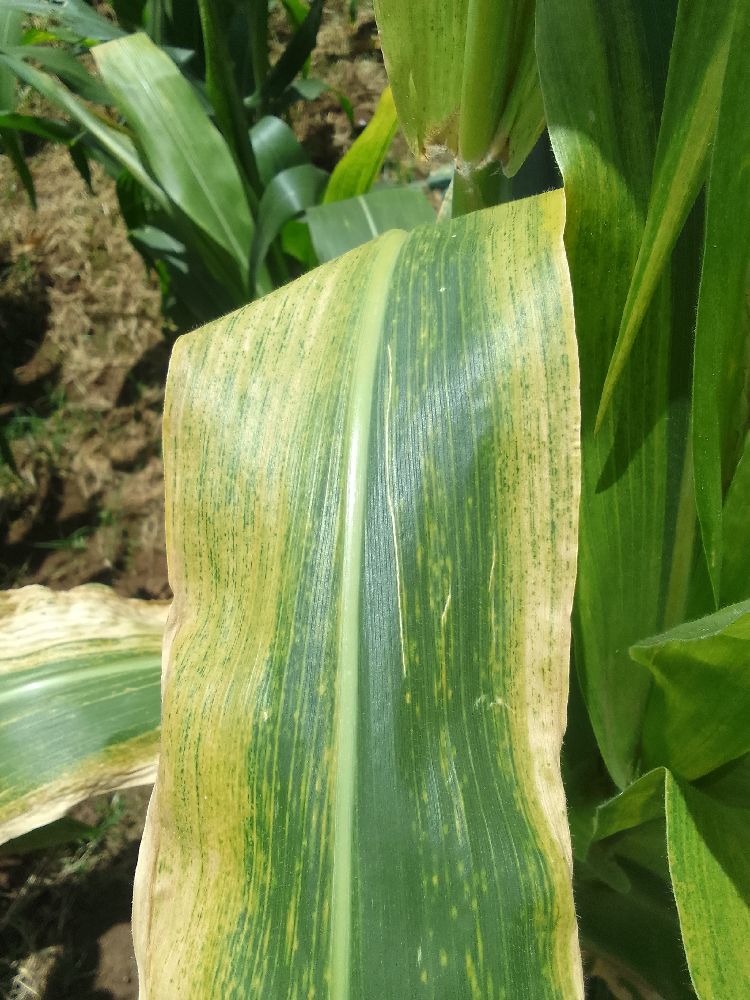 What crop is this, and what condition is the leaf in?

maize, maize lethal necrosis
